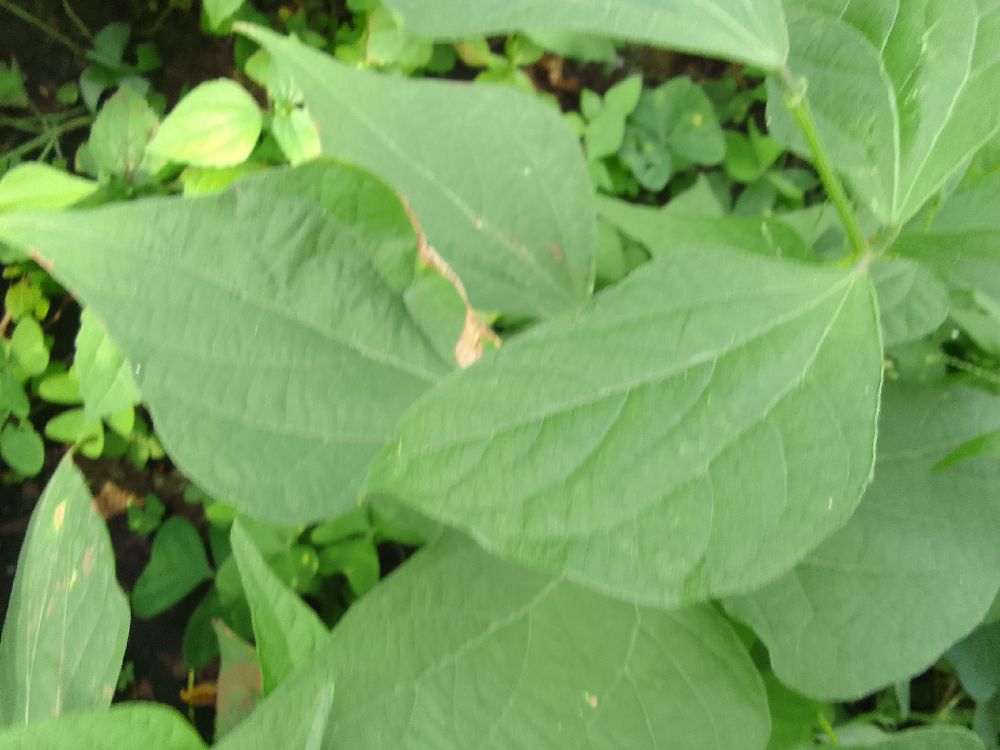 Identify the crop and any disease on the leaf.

common bean, healthy
